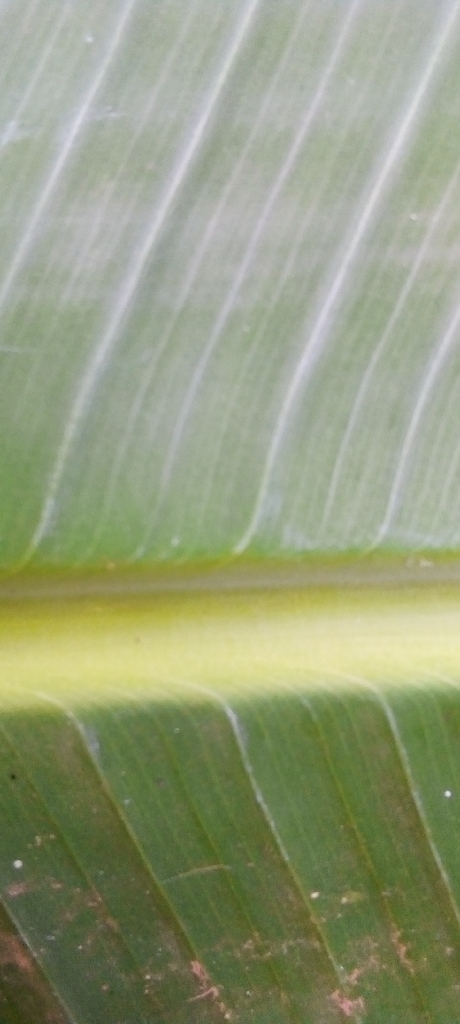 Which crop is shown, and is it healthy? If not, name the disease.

banana, healthy
